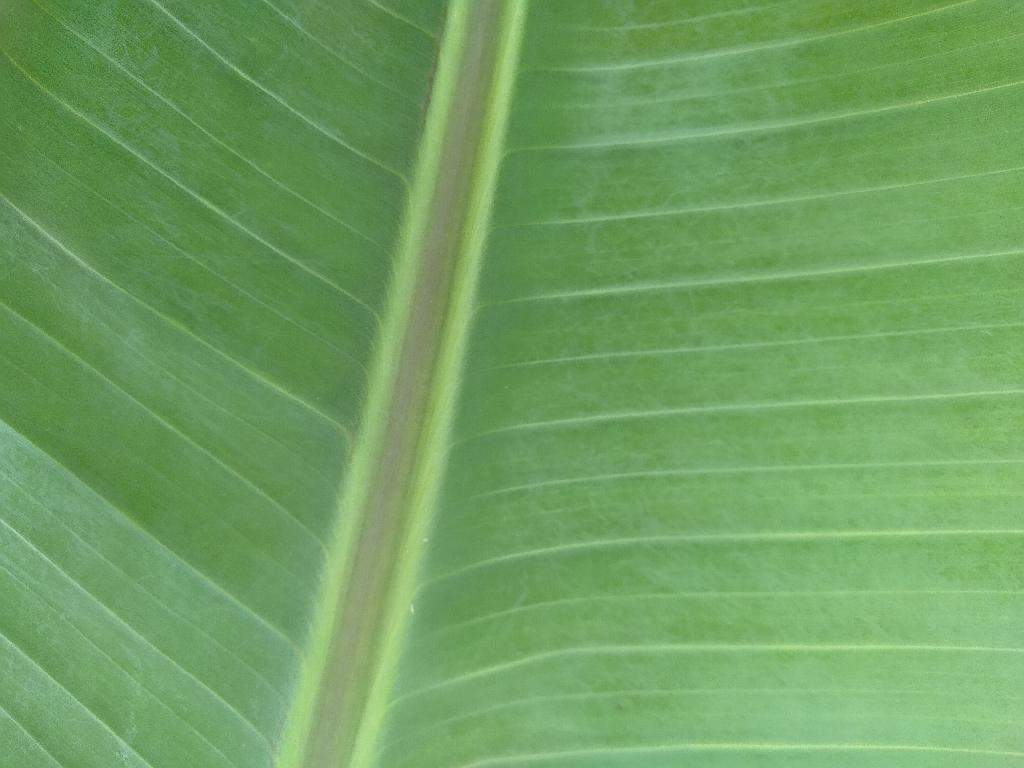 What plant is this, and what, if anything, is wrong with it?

banana, healthy
